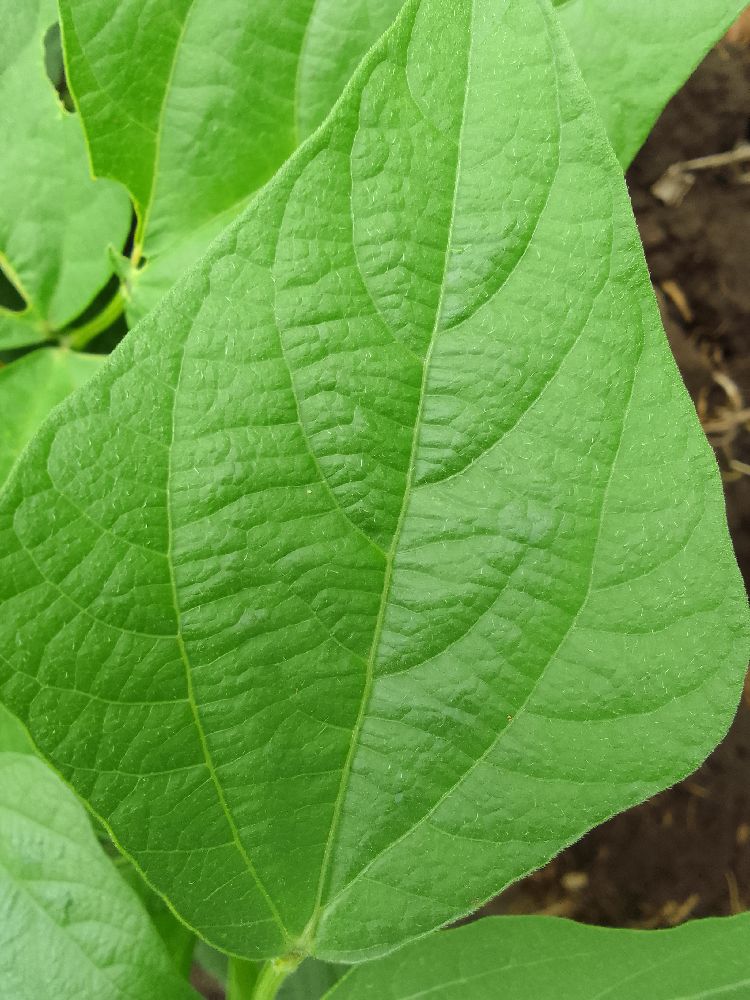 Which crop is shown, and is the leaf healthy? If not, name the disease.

common bean, healthy
